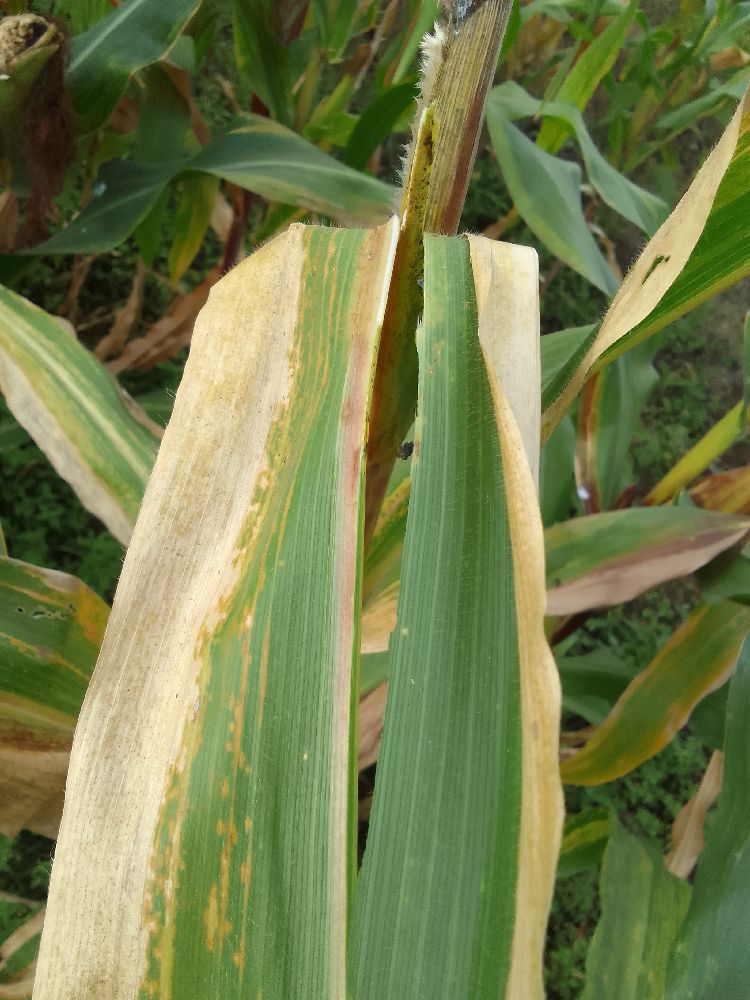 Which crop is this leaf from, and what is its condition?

maize, maize lethal necrosis
